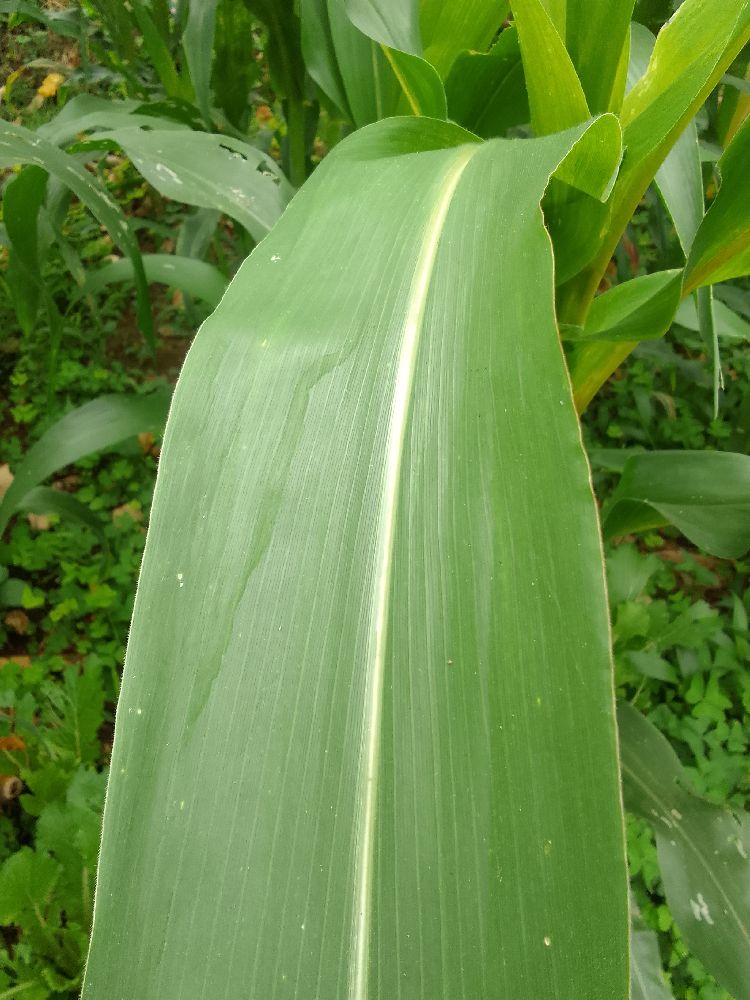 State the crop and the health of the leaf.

maize, healthy
